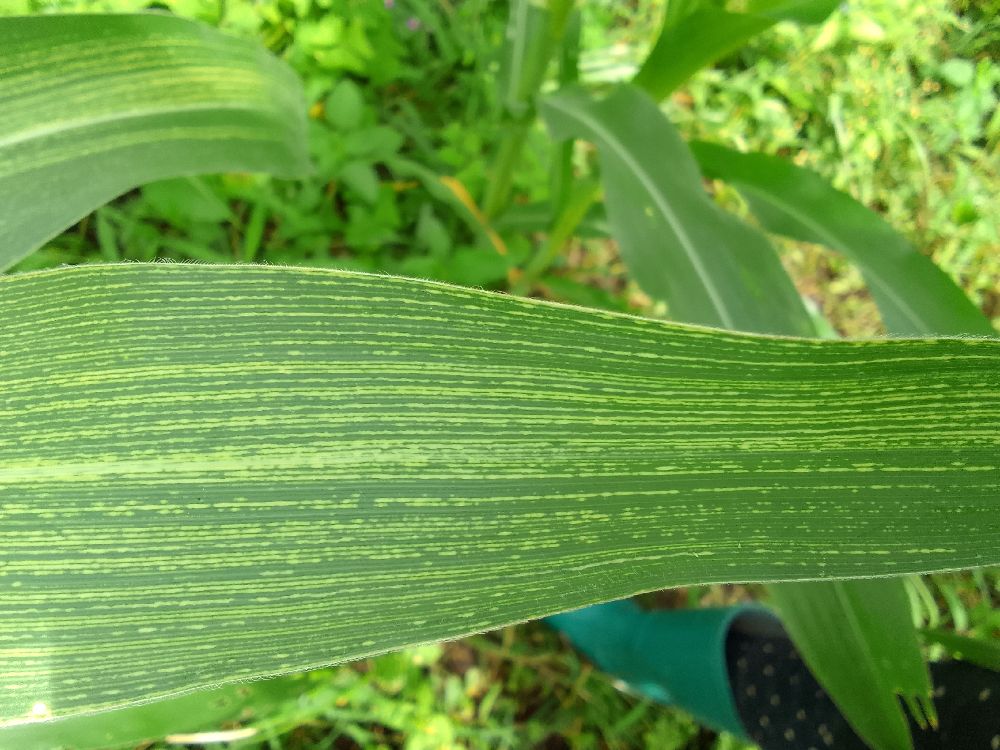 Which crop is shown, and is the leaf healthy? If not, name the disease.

maize, maize streak virus
